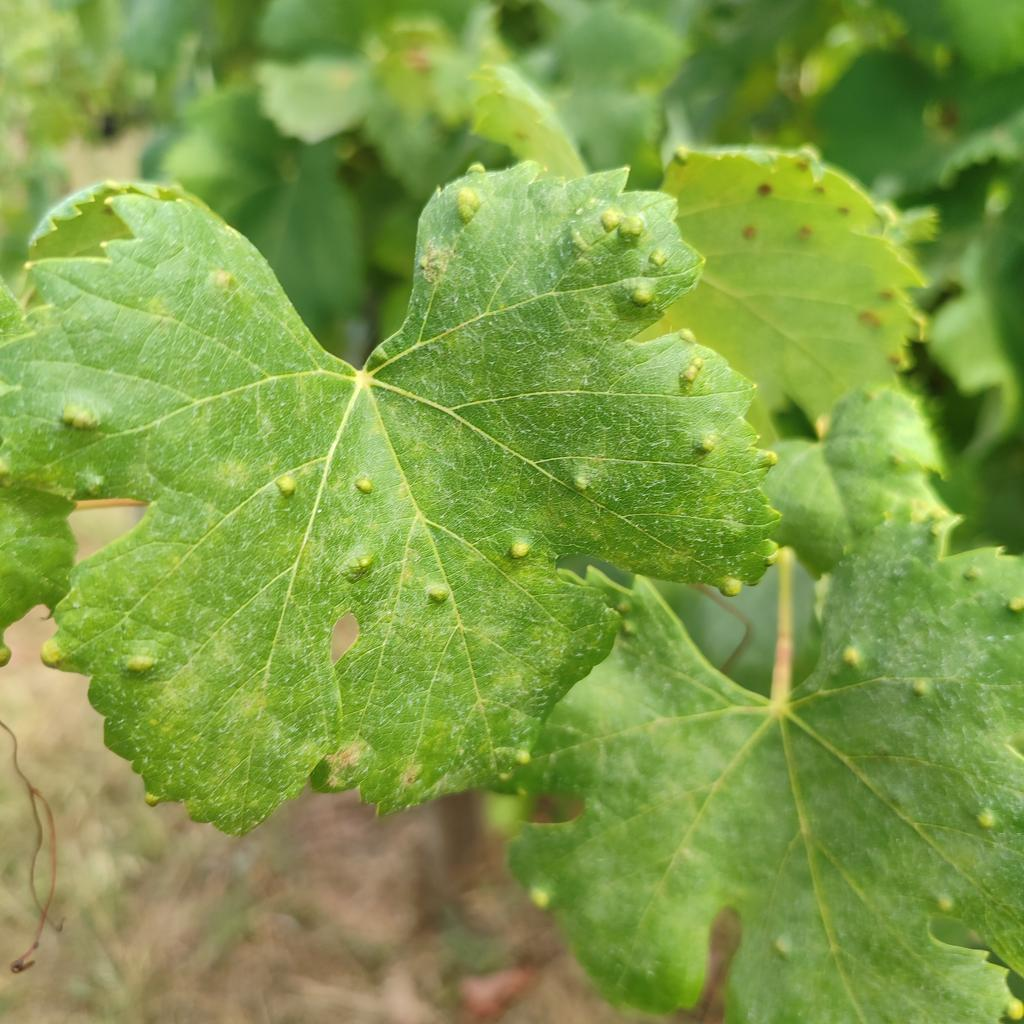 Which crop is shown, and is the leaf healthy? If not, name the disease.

grapevine, erineum mite
